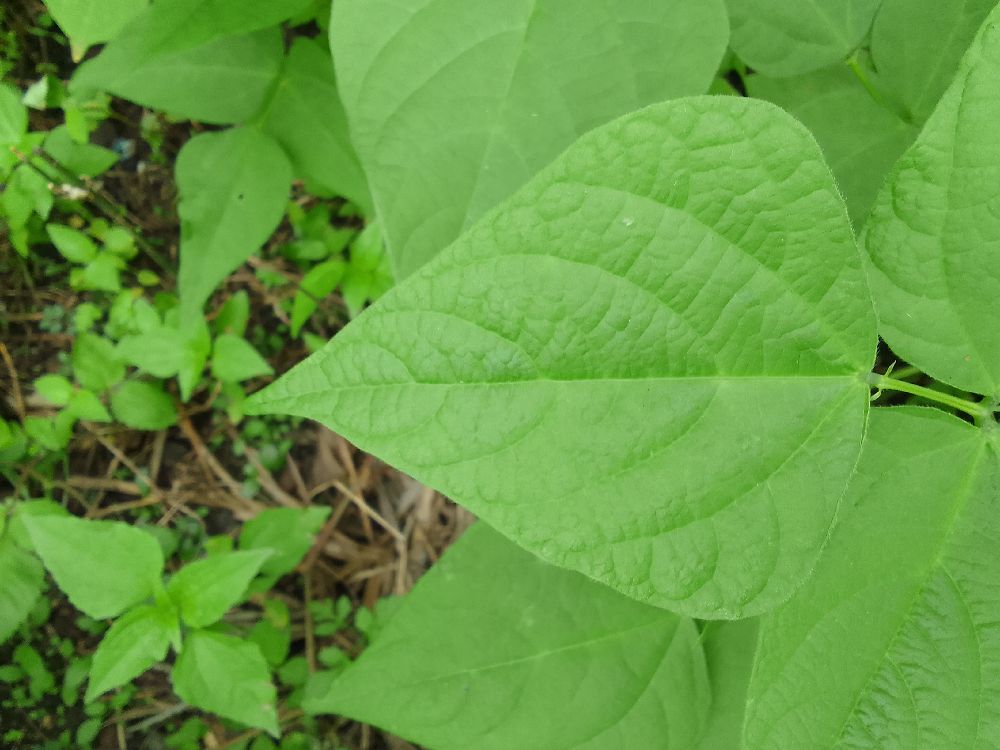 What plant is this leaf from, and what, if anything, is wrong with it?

common bean, healthy
